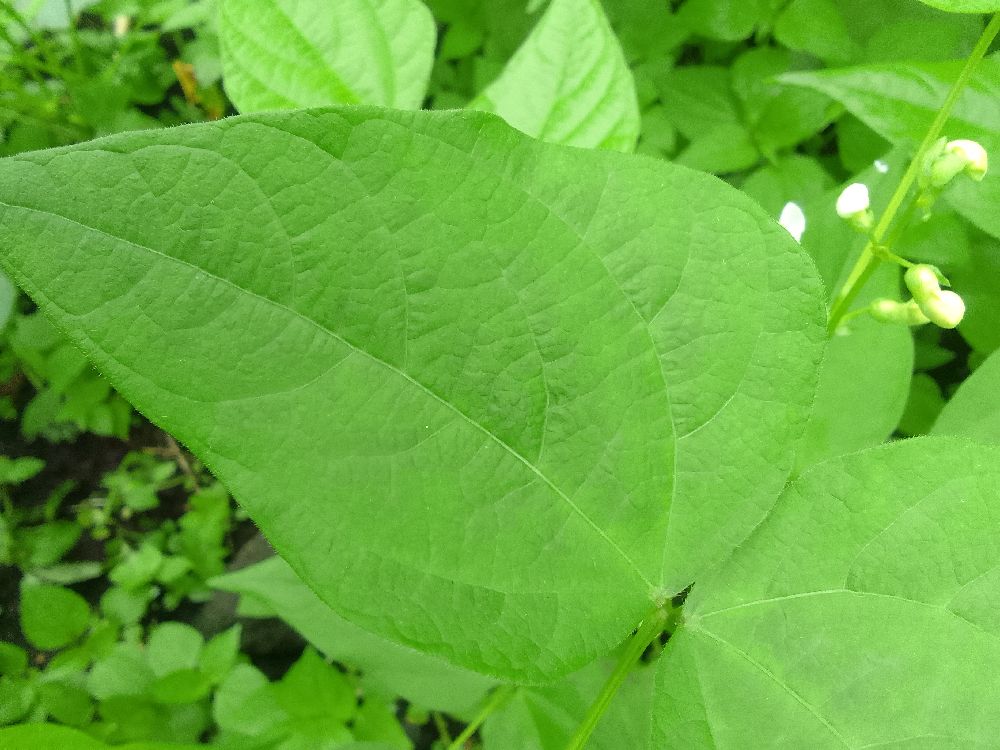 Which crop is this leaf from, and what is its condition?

common bean, healthy
